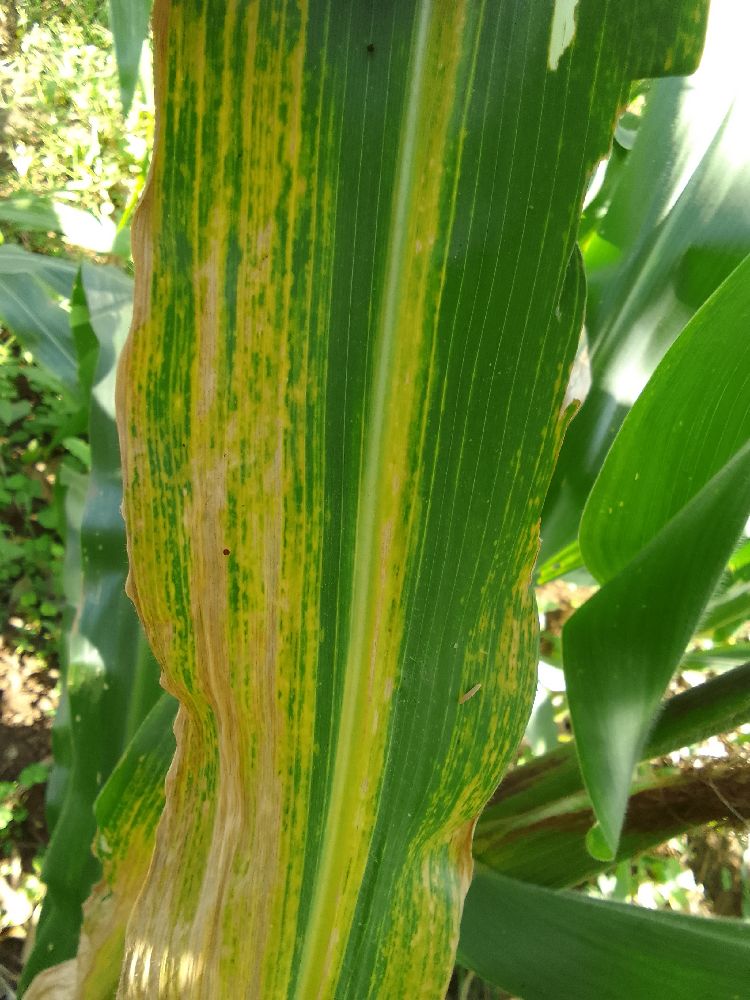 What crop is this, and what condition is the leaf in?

maize, maize lethal necrosis
